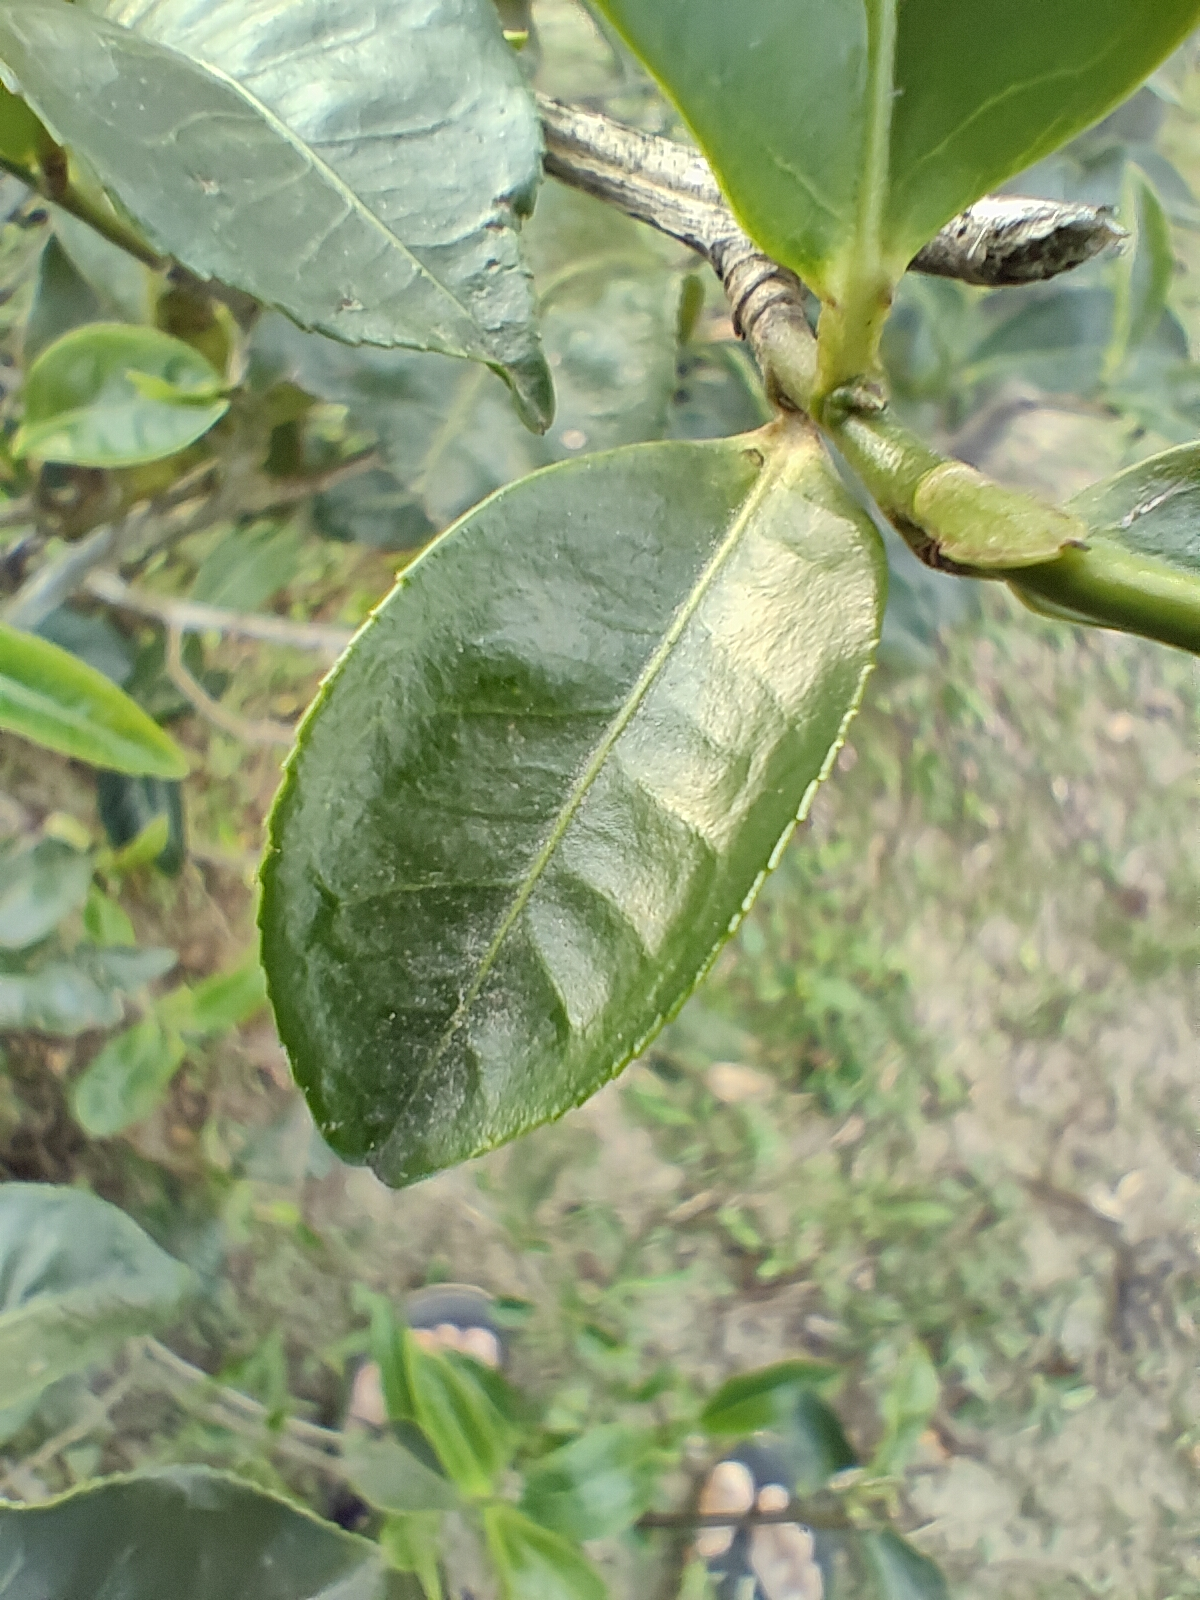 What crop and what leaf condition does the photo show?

tea, healthy leaf
